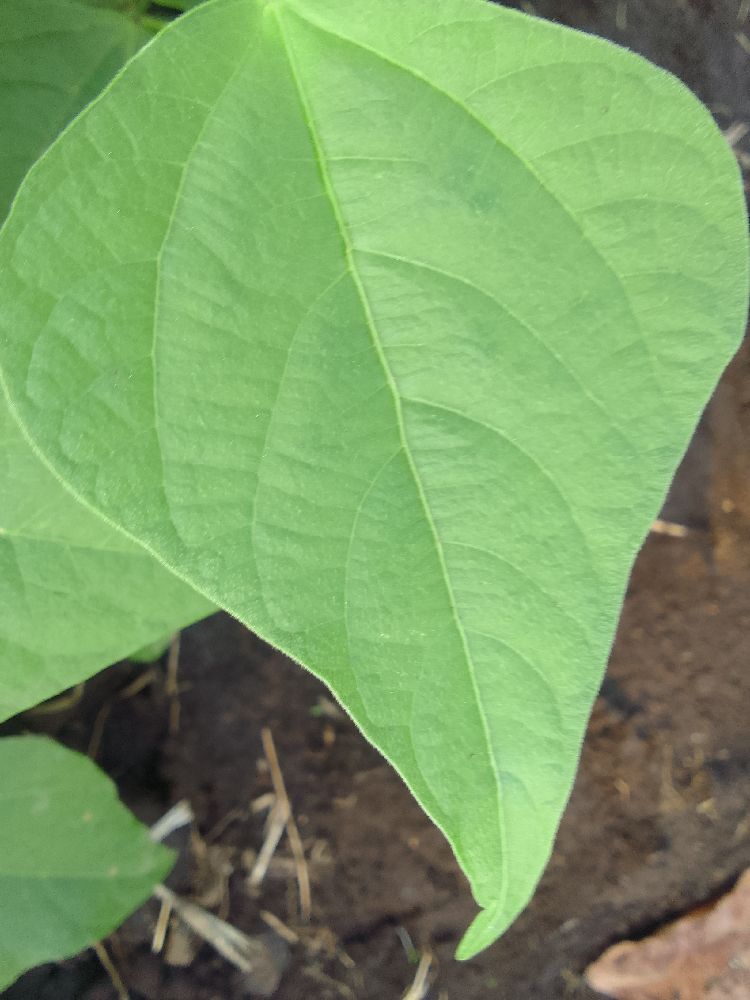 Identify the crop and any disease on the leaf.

common bean, healthy
